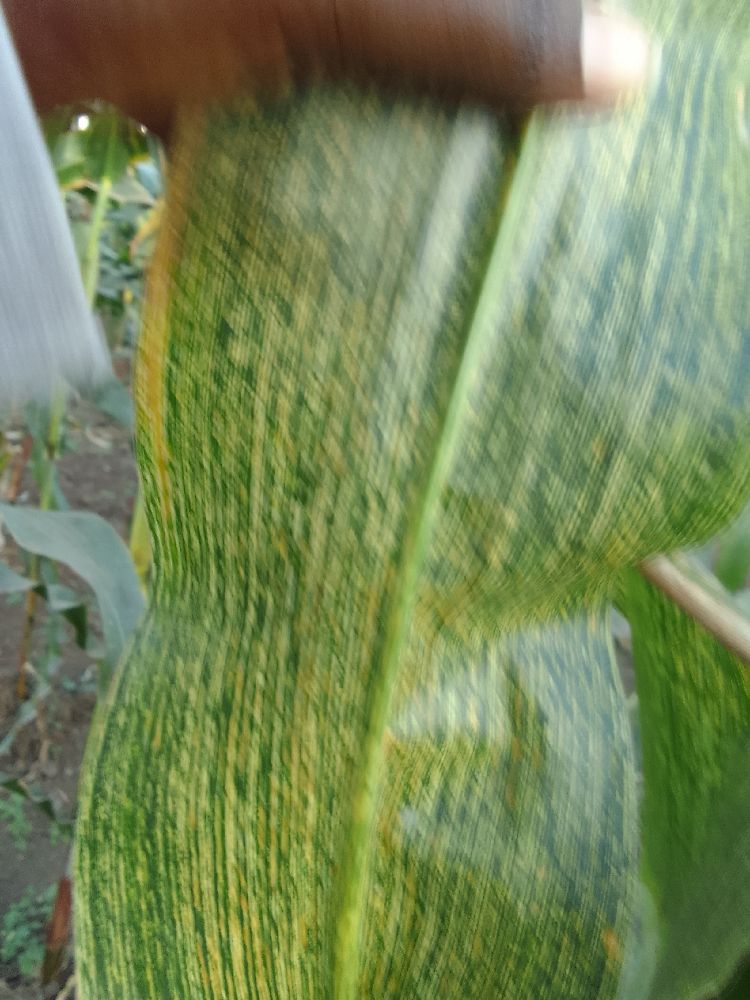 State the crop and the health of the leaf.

maize, maize streak virus
